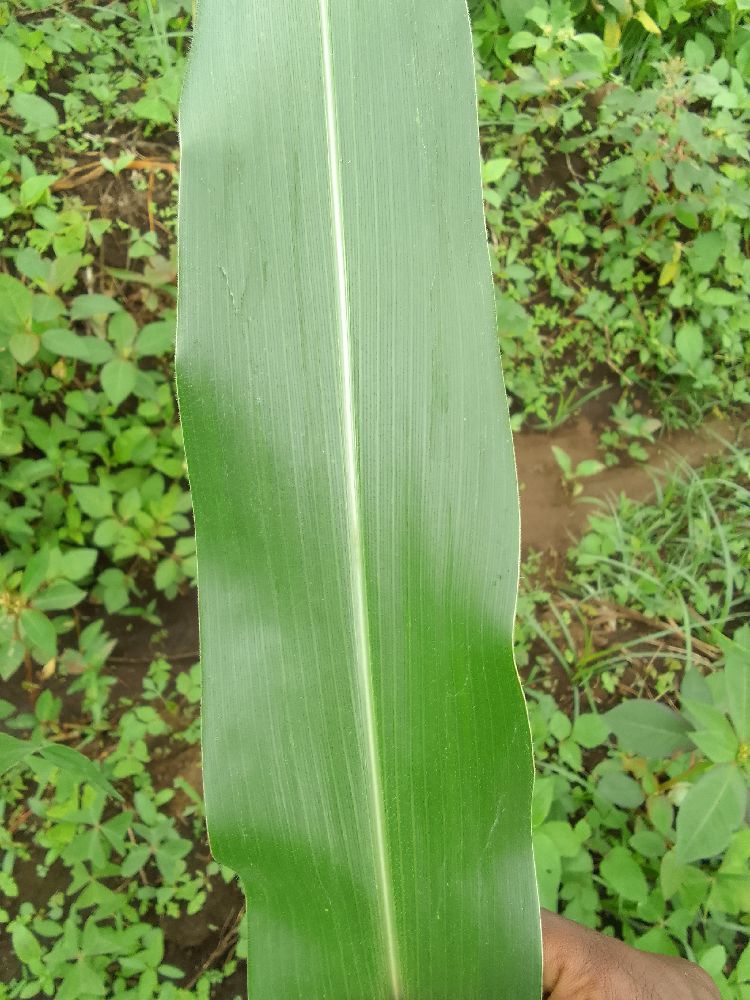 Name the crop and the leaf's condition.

maize, healthy
